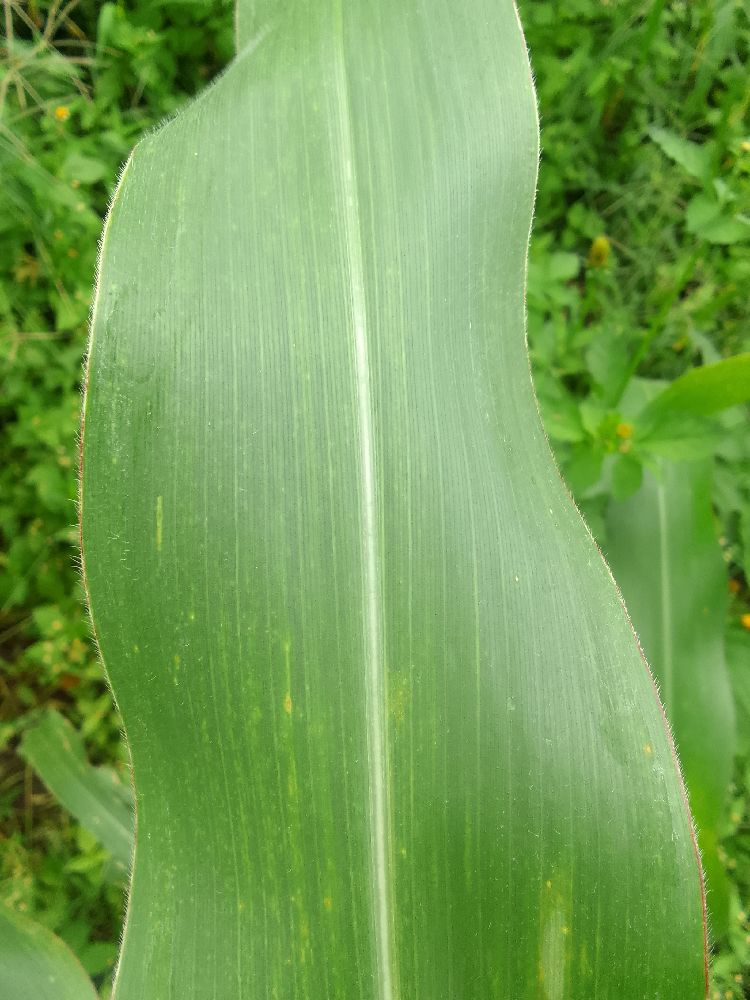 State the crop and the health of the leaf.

maize, healthy
